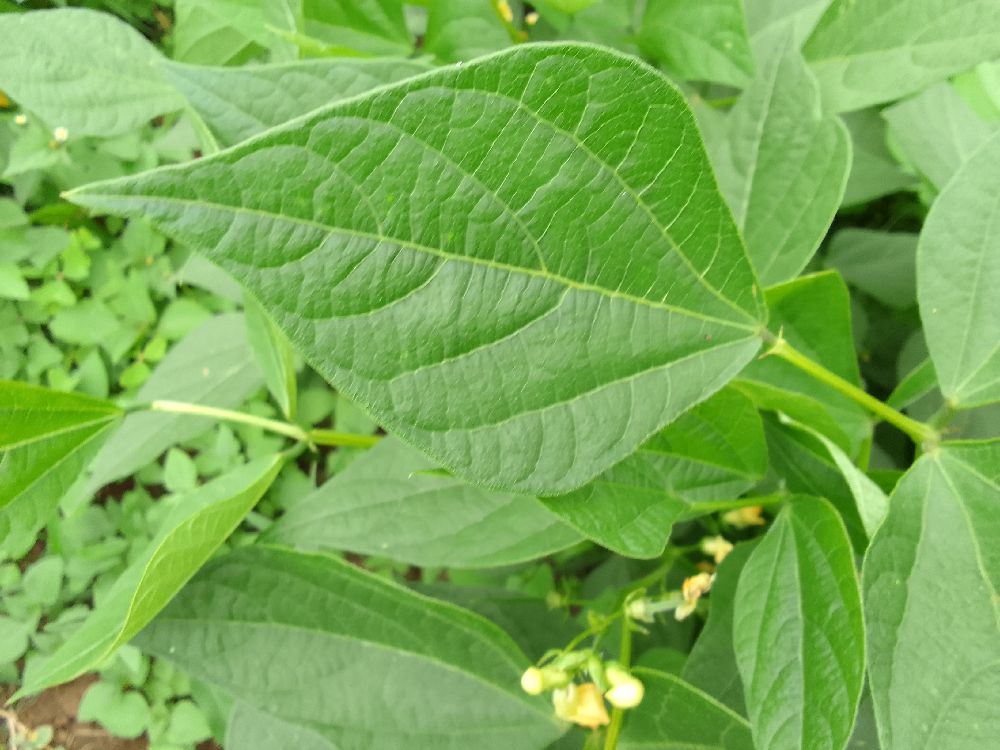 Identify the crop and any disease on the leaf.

common bean, healthy
